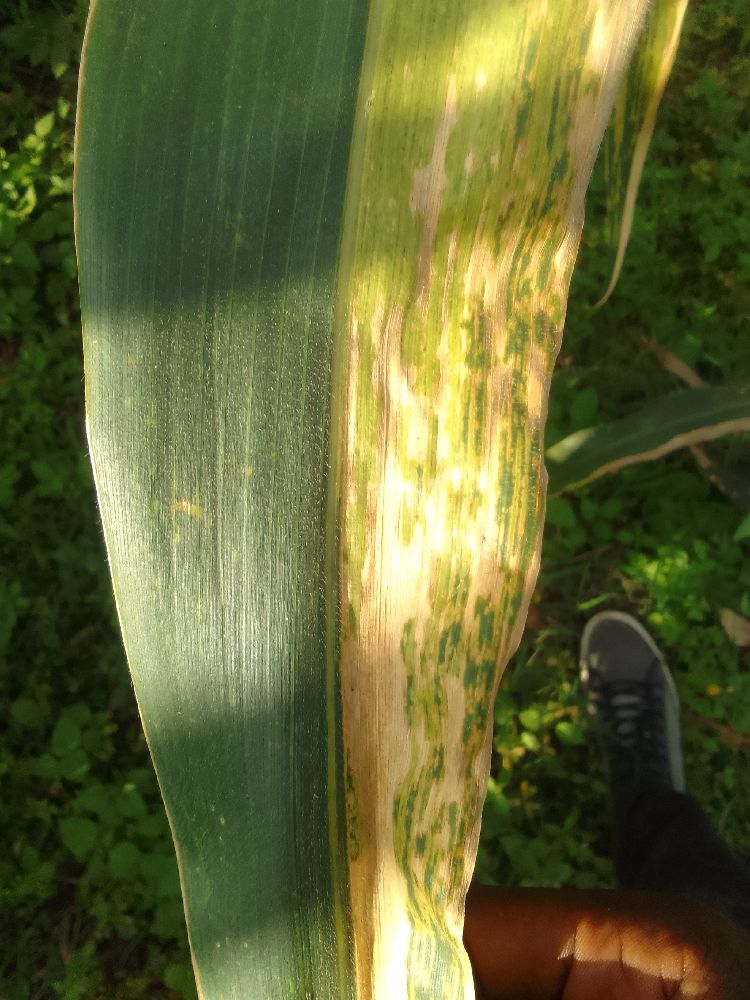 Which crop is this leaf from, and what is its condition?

maize, maize lethal necrosis
